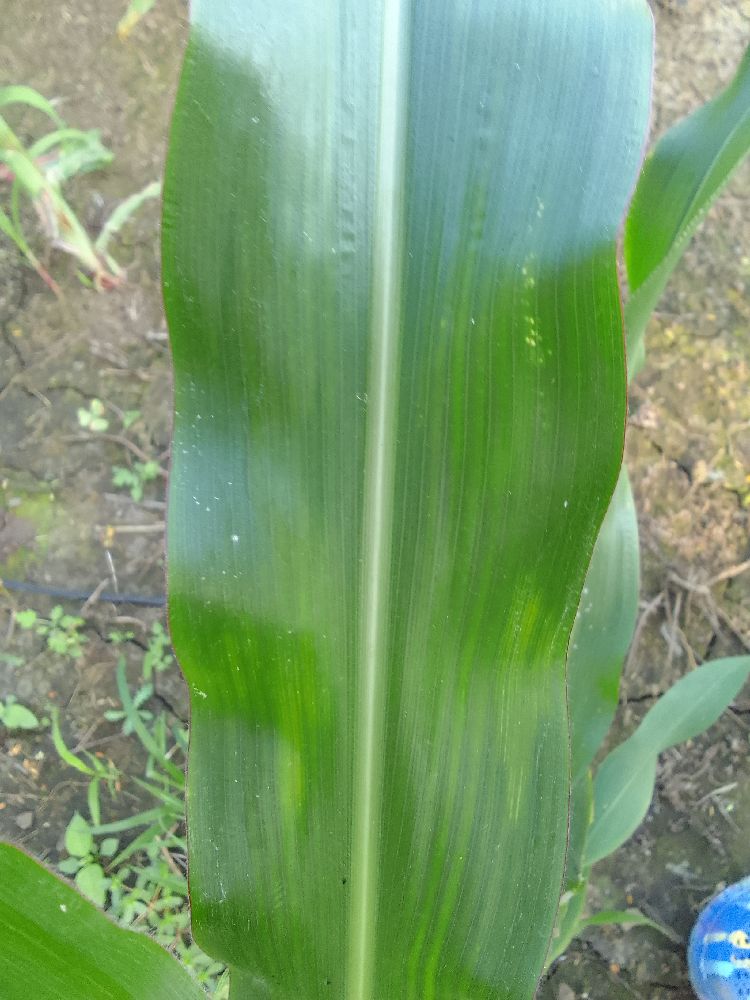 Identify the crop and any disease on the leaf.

maize, healthy
